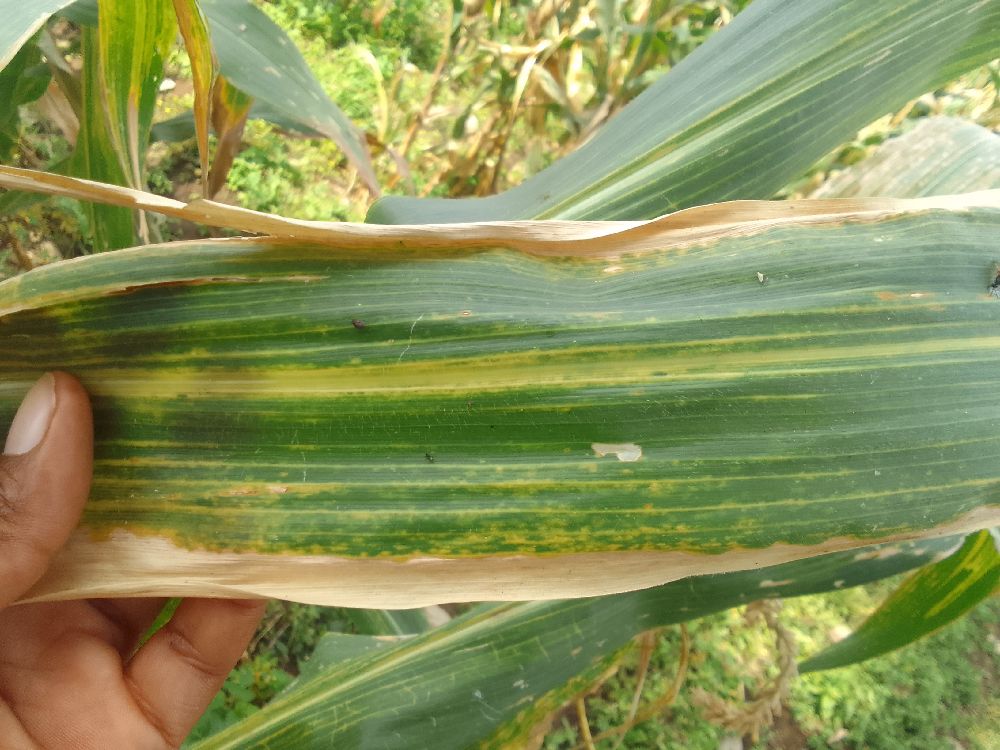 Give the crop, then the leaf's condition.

maize, maize lethal necrosis
